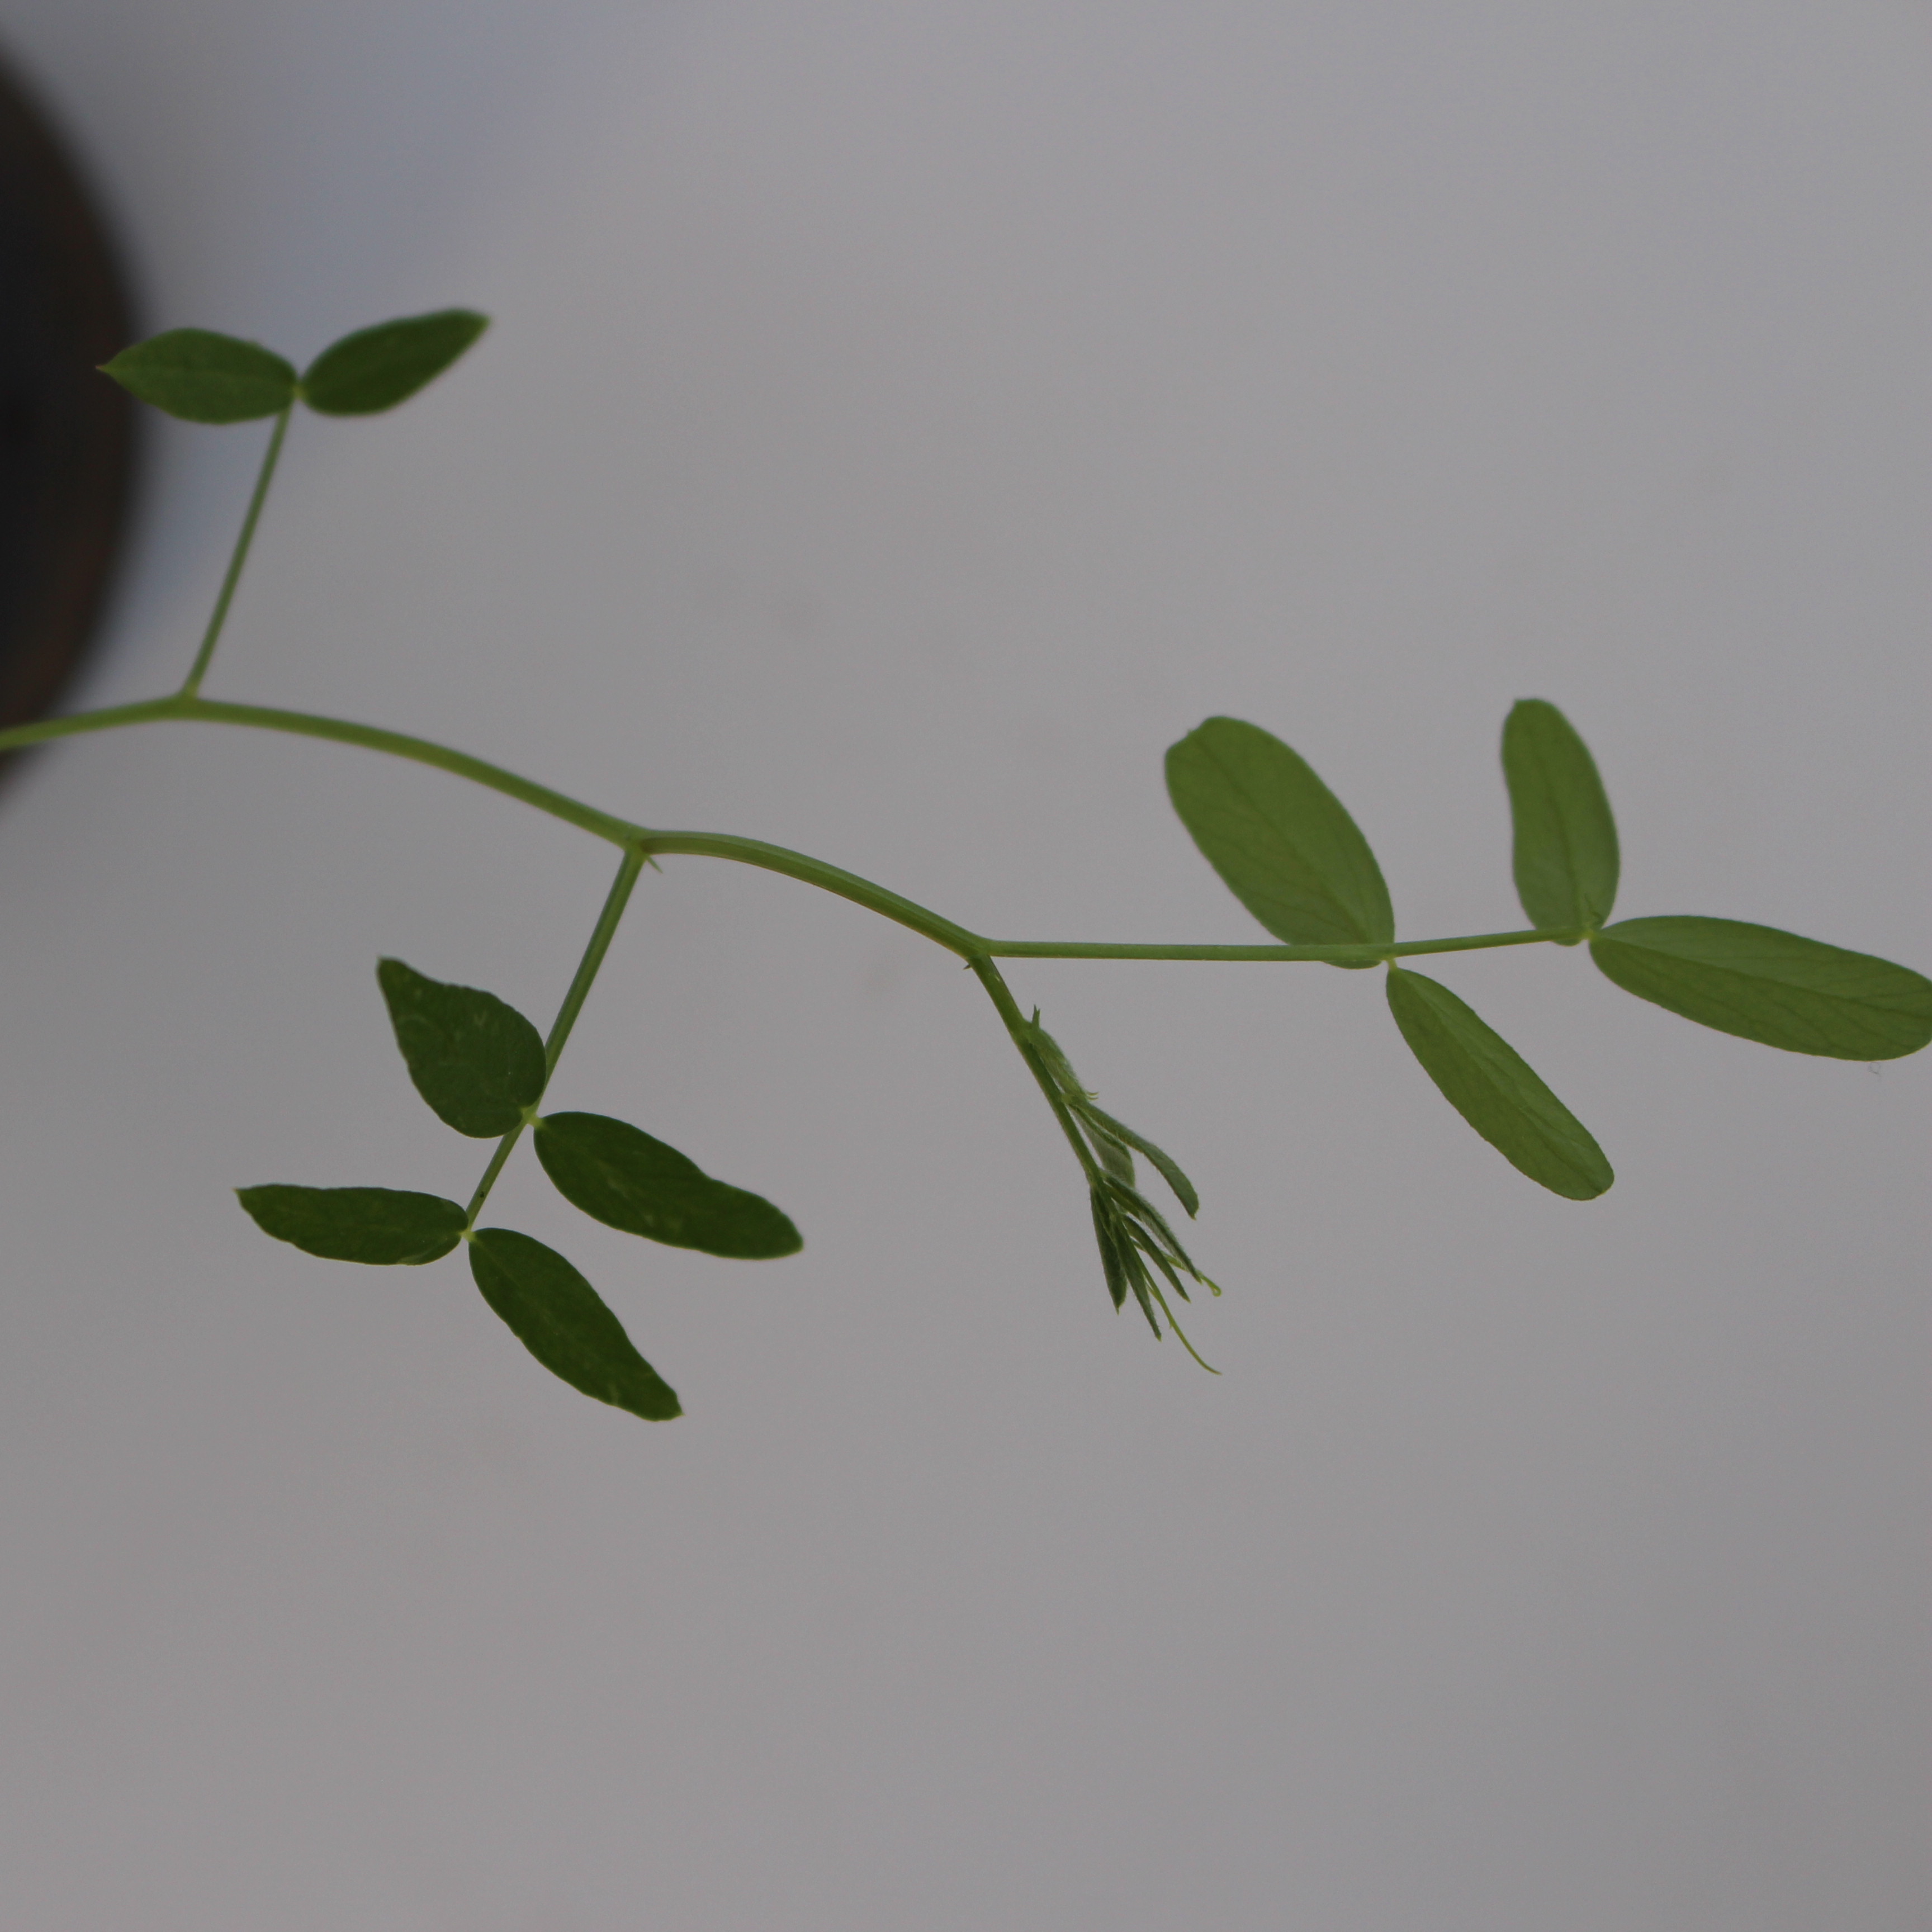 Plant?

Vicia sativa
